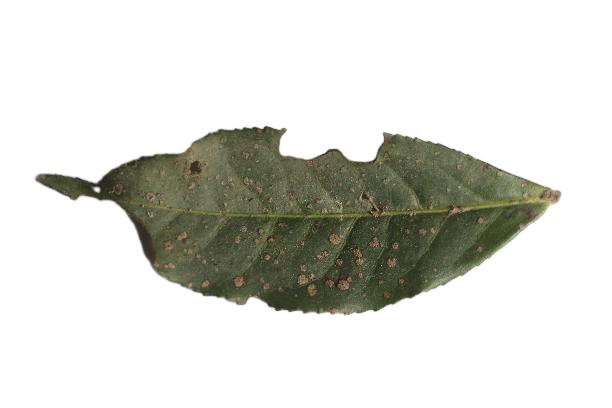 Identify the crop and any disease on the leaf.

tea, algal leaf
